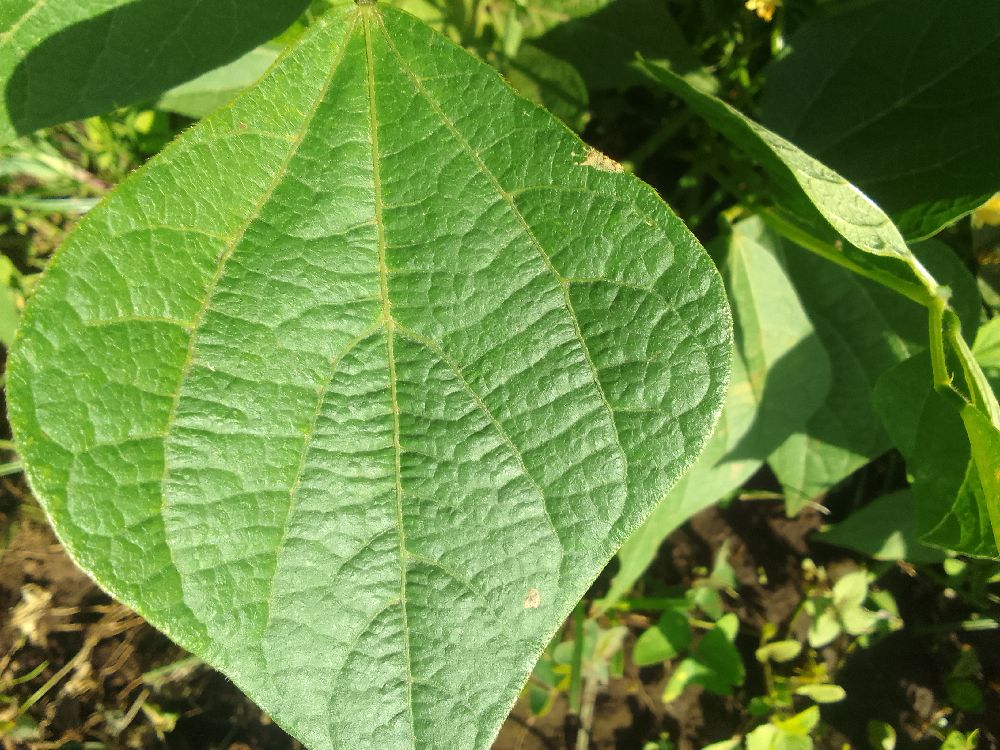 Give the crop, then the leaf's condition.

common bean, healthy
